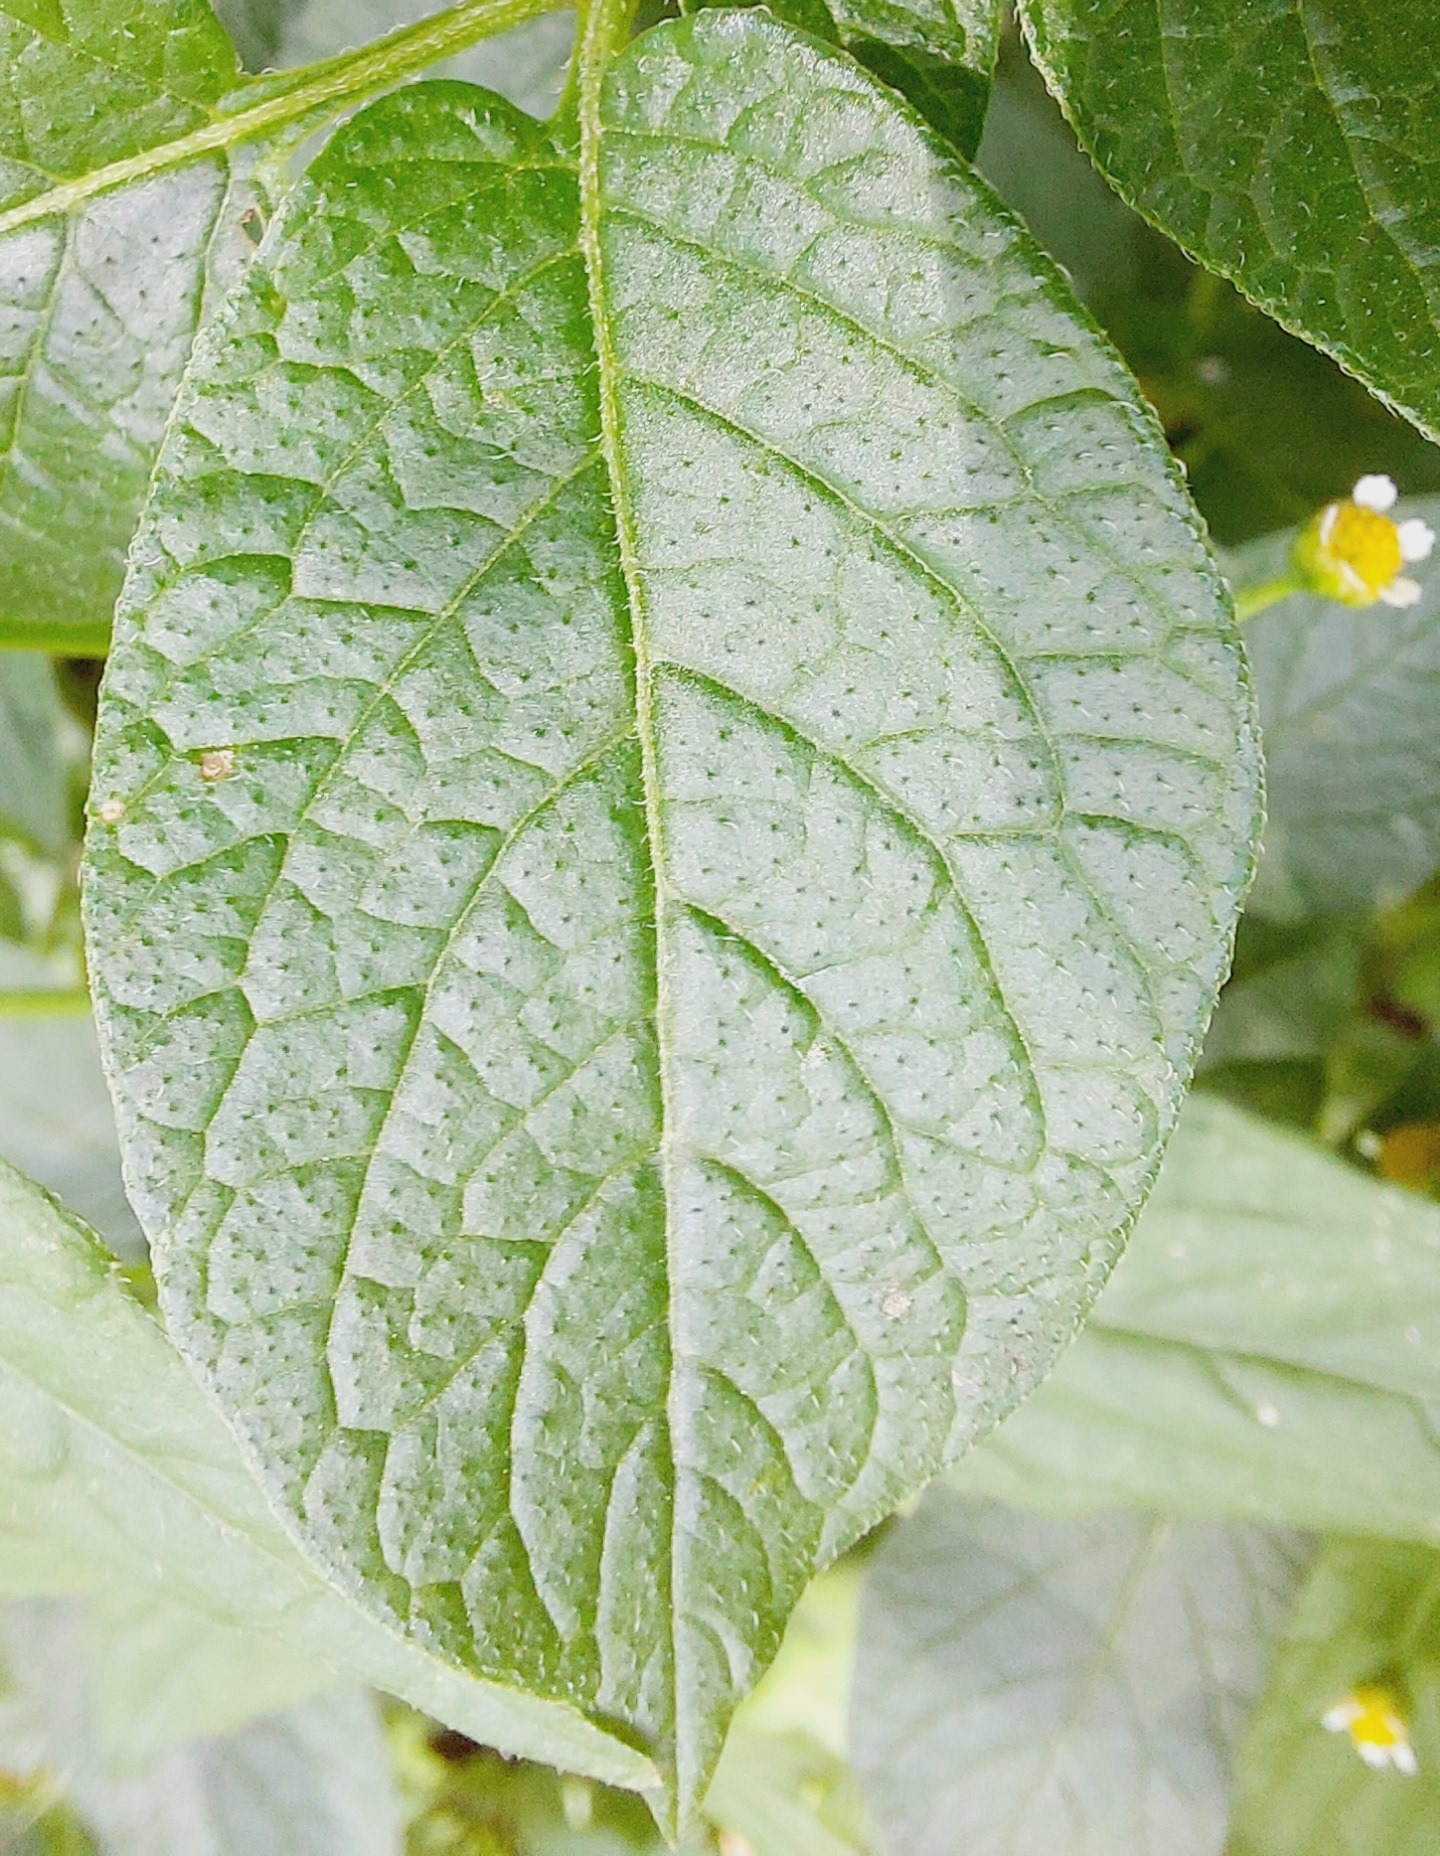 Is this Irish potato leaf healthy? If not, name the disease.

healthy
